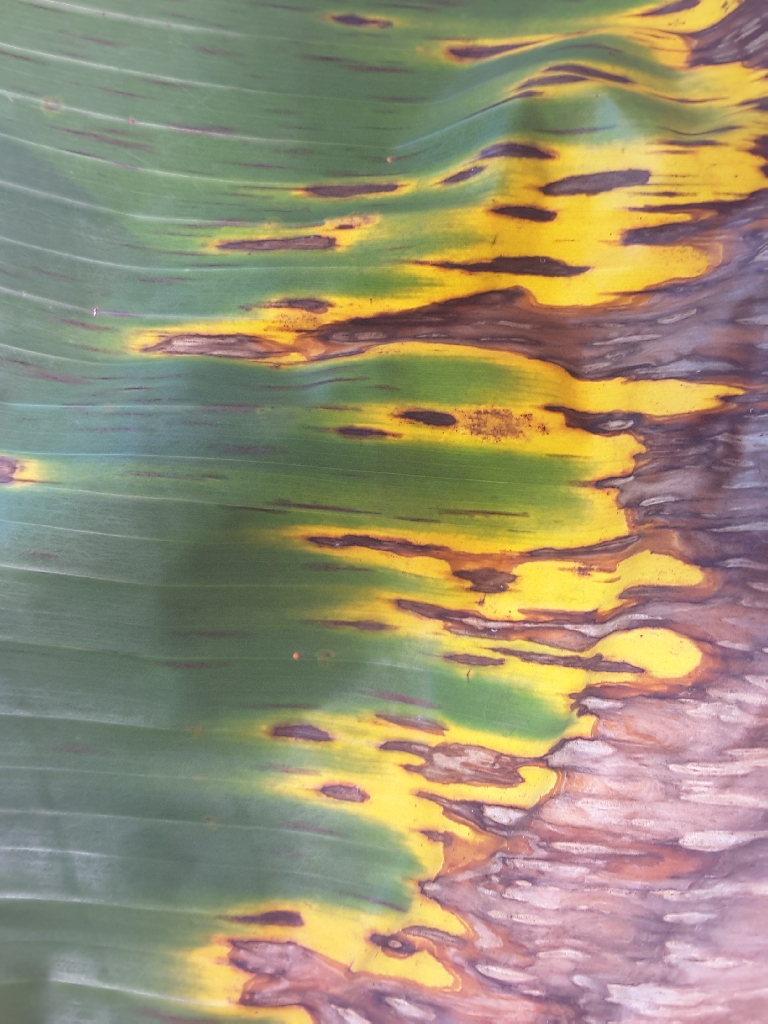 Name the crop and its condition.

banana, black sigatoka
